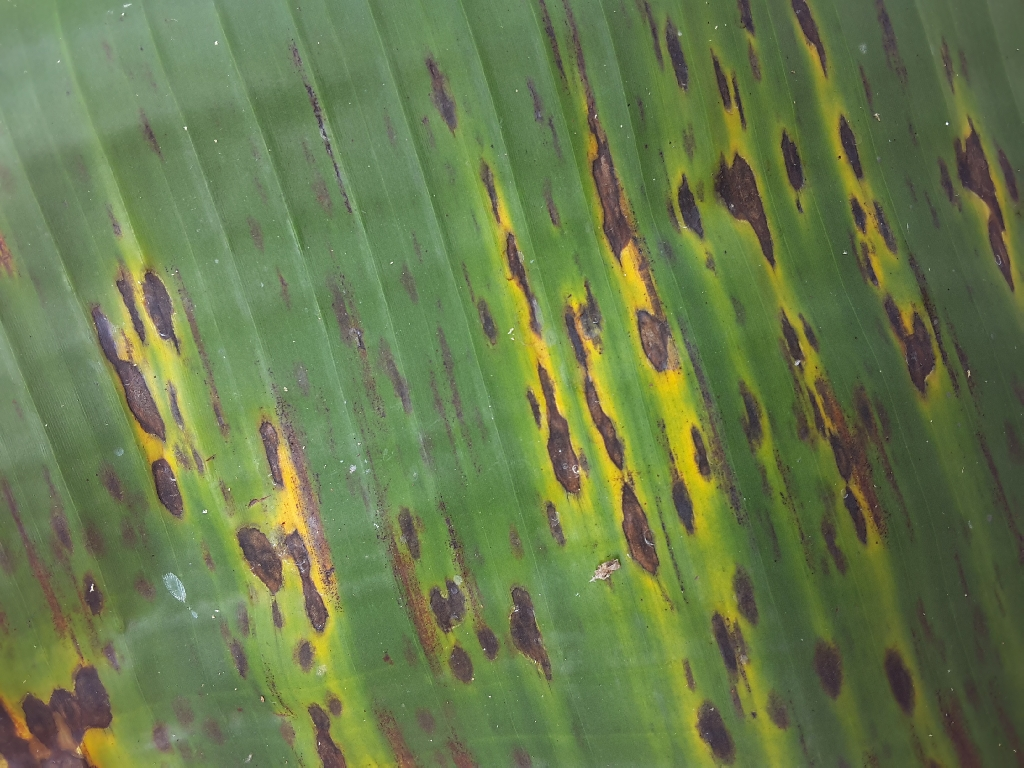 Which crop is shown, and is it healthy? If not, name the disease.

banana, black sigatoka
